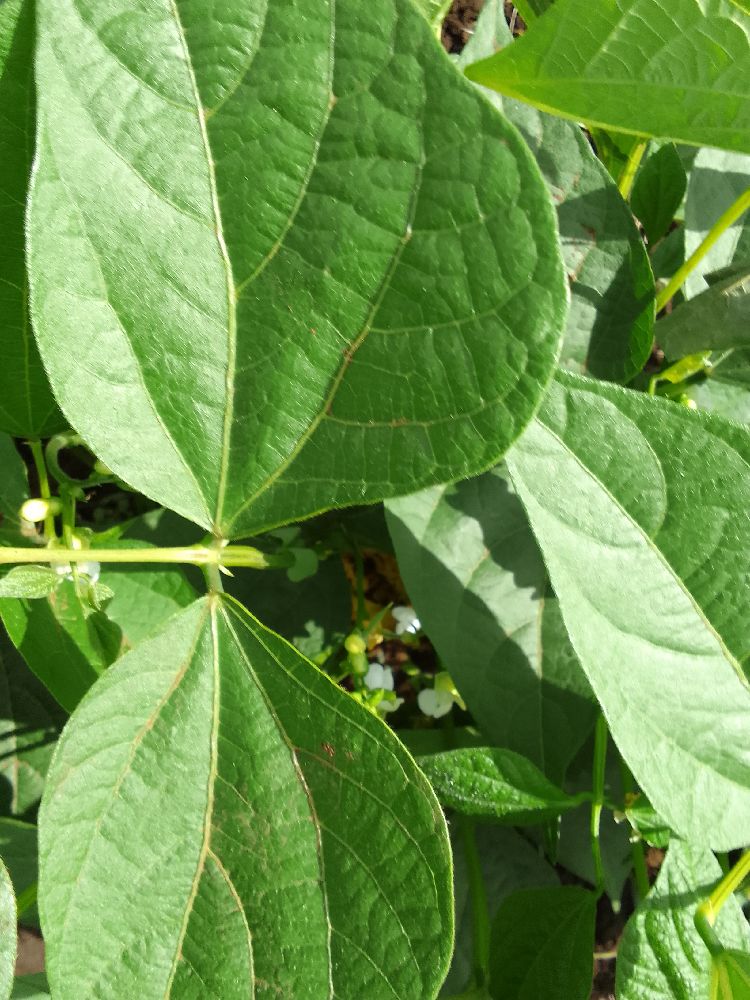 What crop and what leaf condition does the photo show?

common bean, healthy
